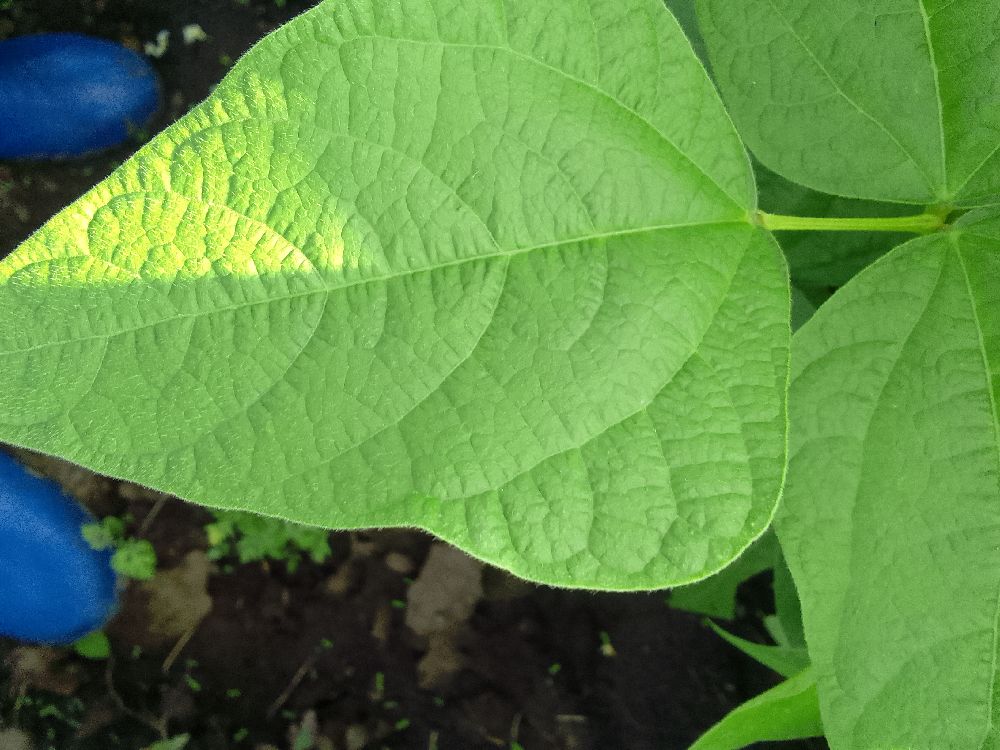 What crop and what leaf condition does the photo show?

common bean, healthy
